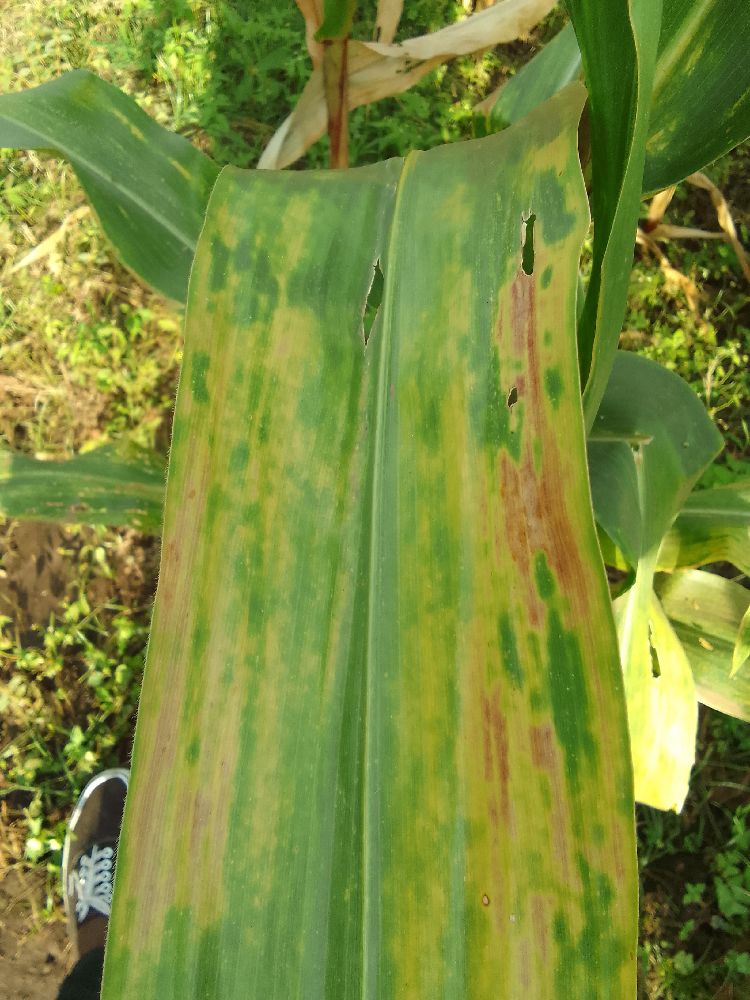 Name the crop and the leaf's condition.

maize, maize lethal necrosis
